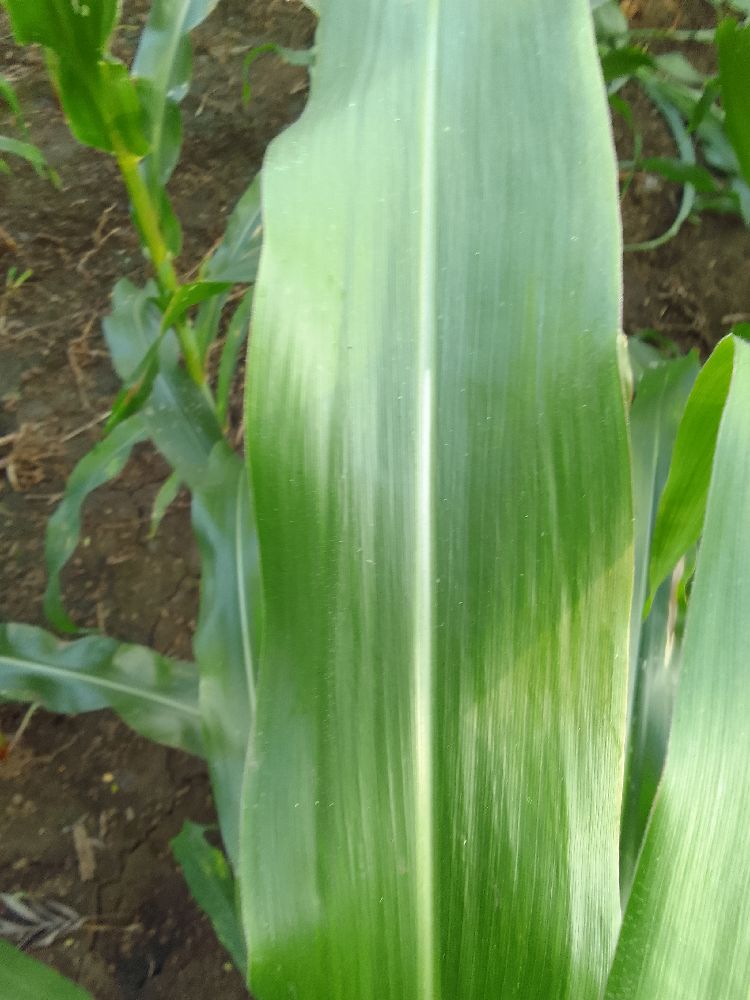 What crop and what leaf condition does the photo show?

maize, healthy
